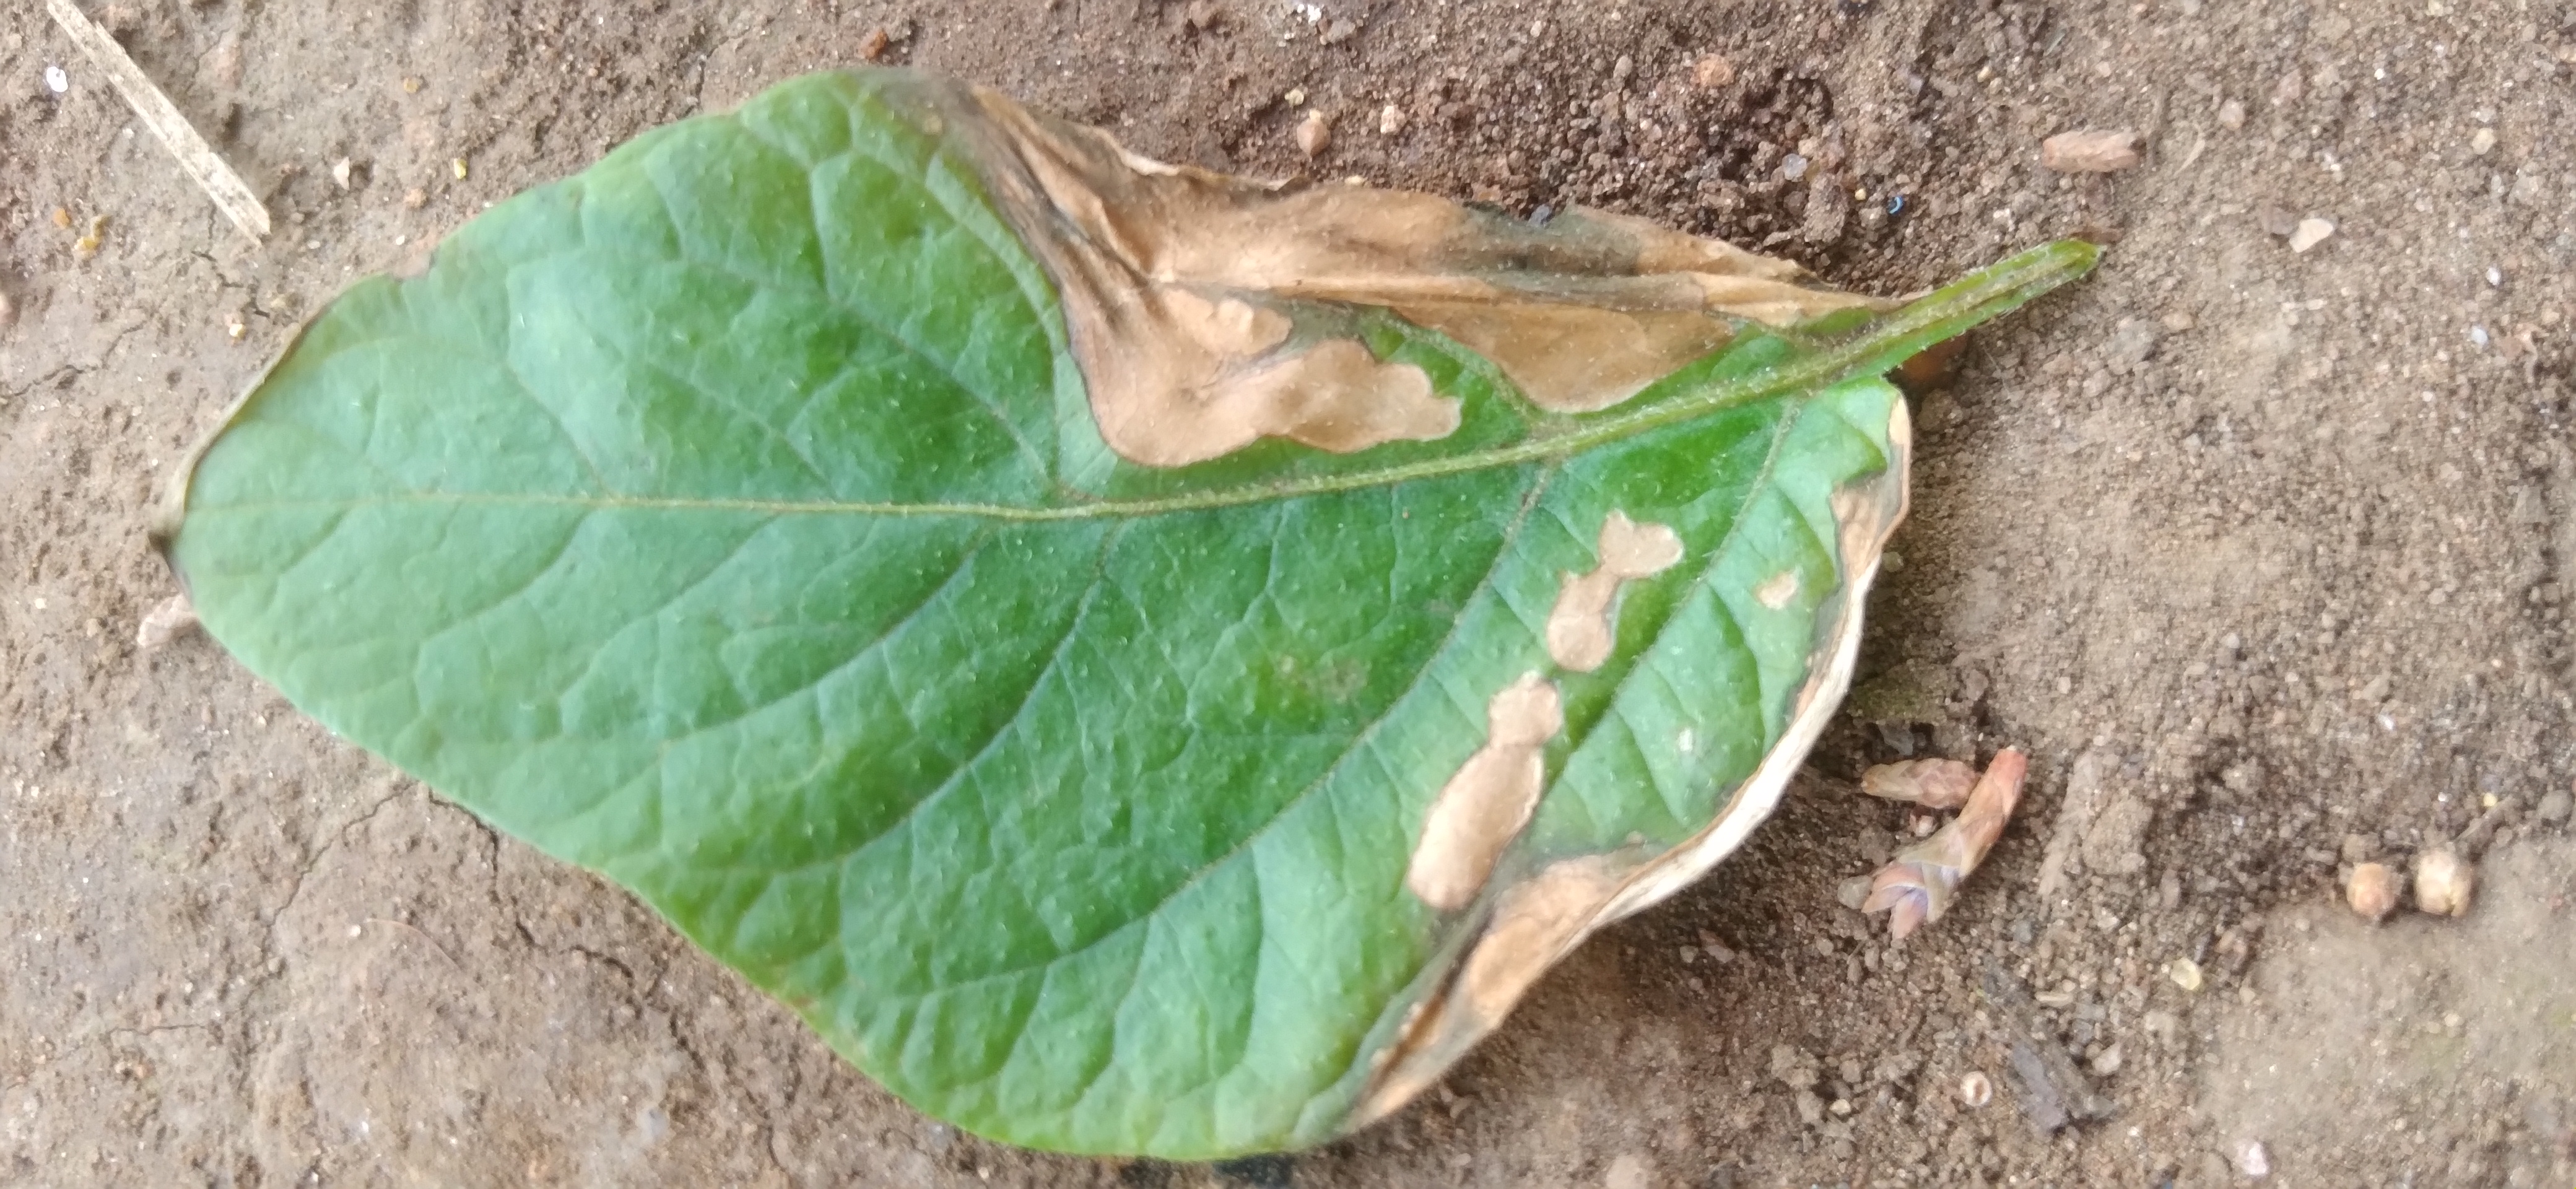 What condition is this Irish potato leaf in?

early blight
